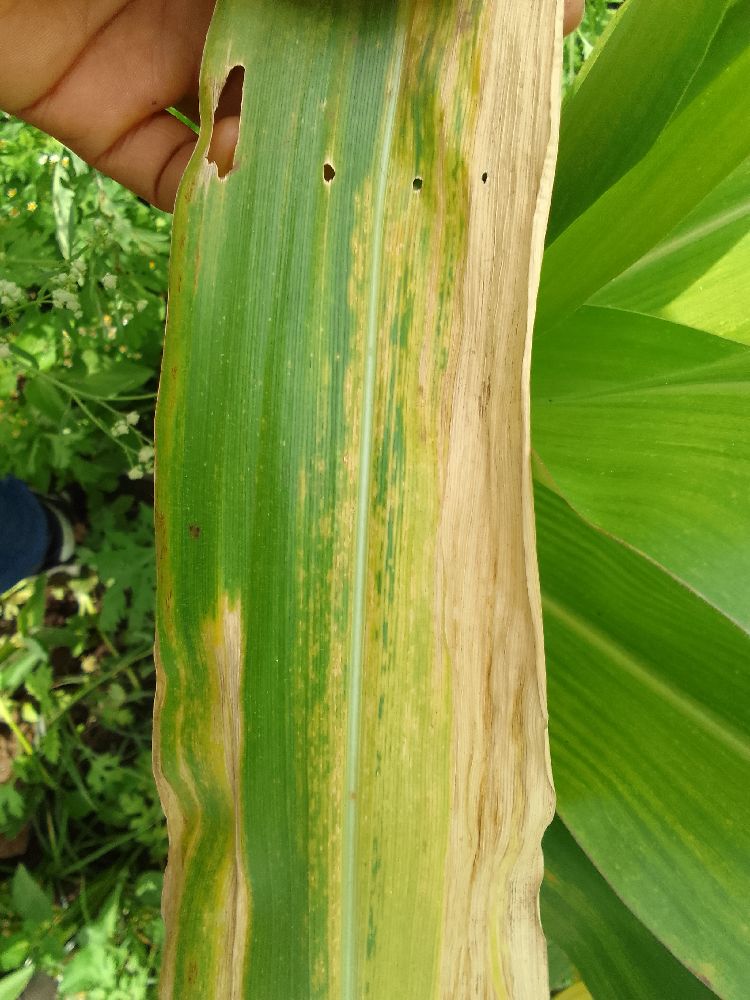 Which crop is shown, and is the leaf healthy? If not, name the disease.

maize, maize lethal necrosis
